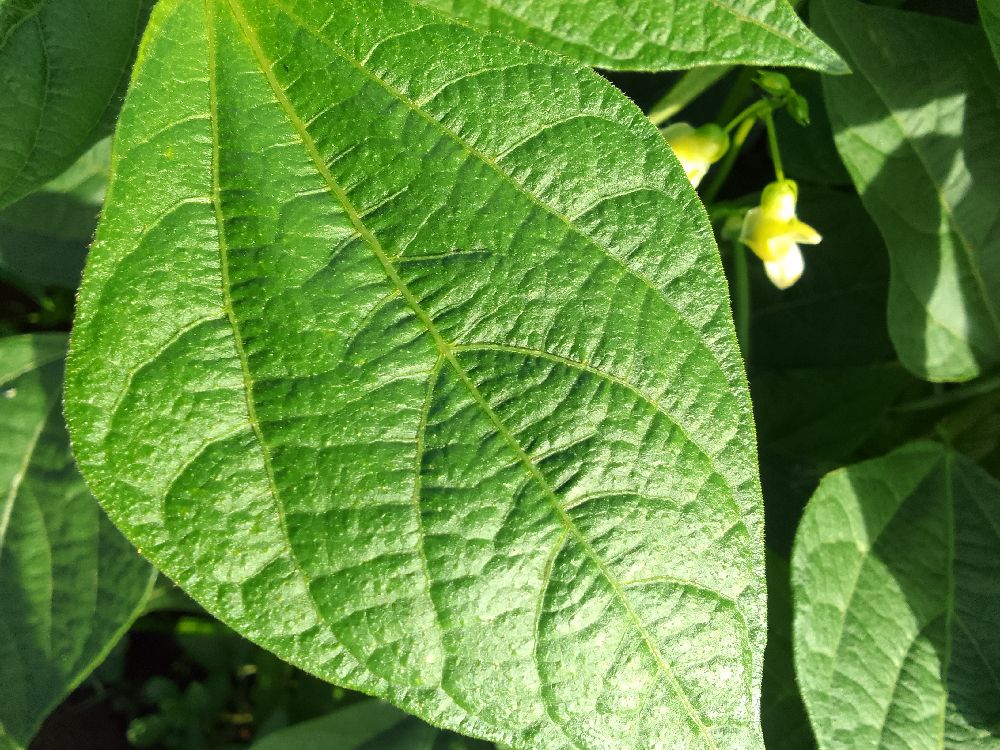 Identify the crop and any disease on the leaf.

common bean, healthy
